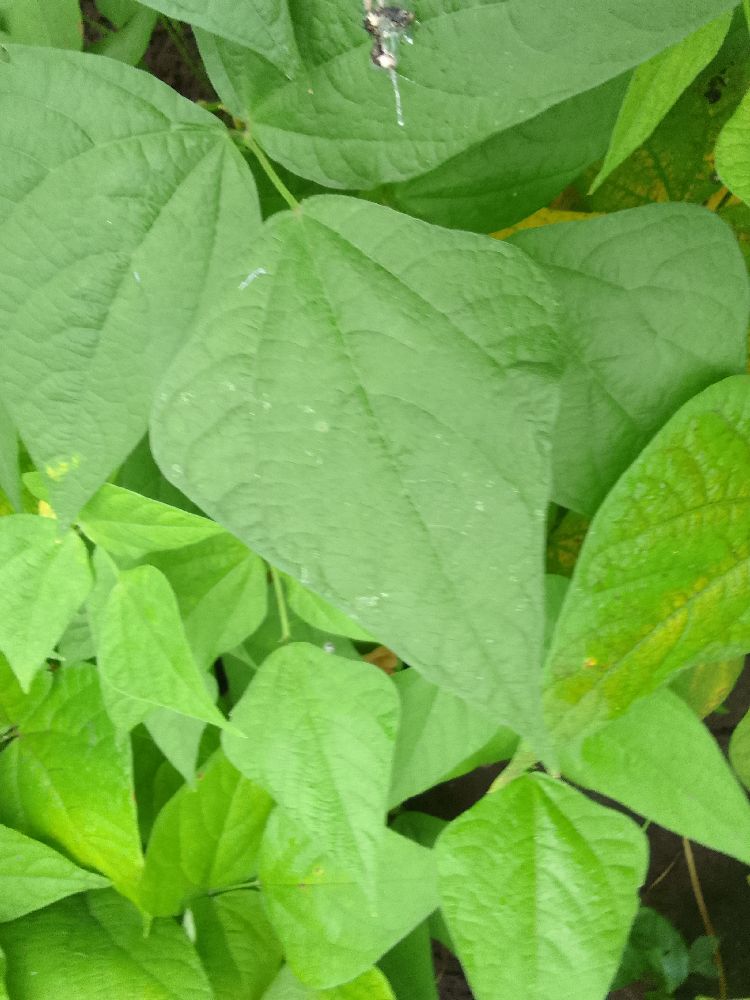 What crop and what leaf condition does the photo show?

common bean, healthy
